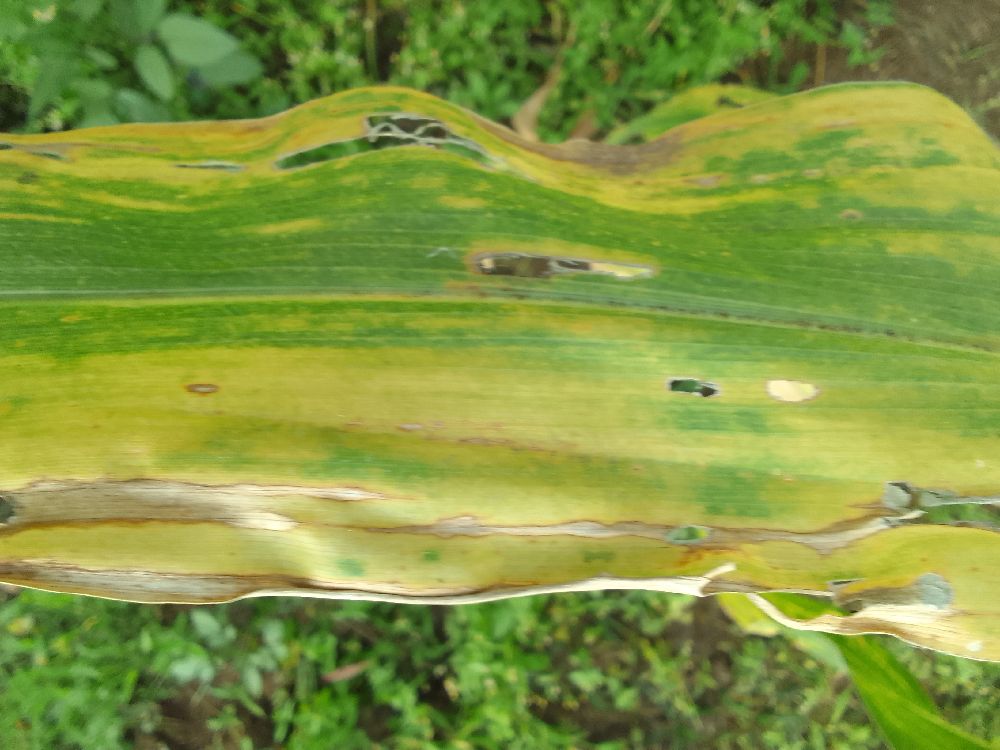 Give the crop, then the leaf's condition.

maize, maize lethal necrosis
